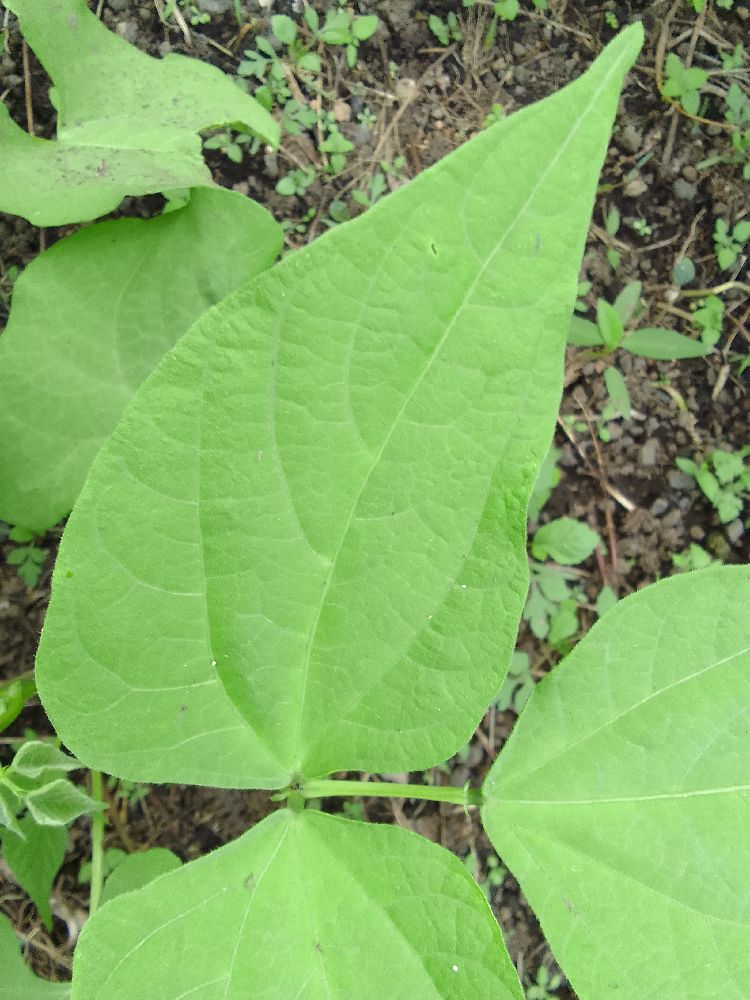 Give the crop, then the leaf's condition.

common bean, healthy
